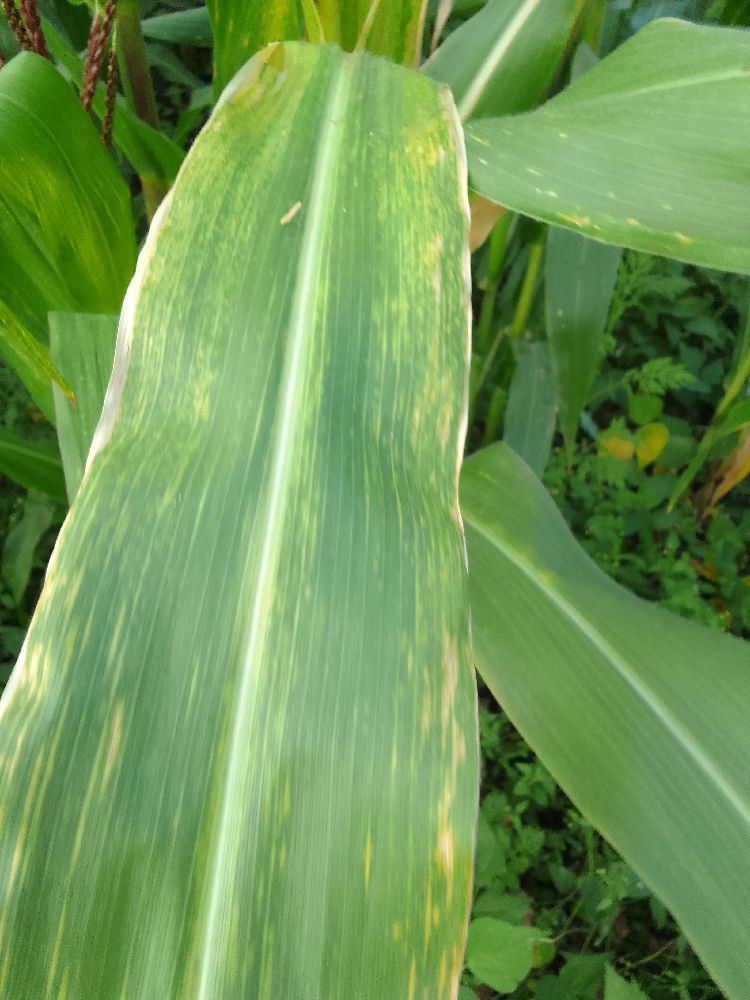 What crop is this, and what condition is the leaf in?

maize, maize lethal necrosis
